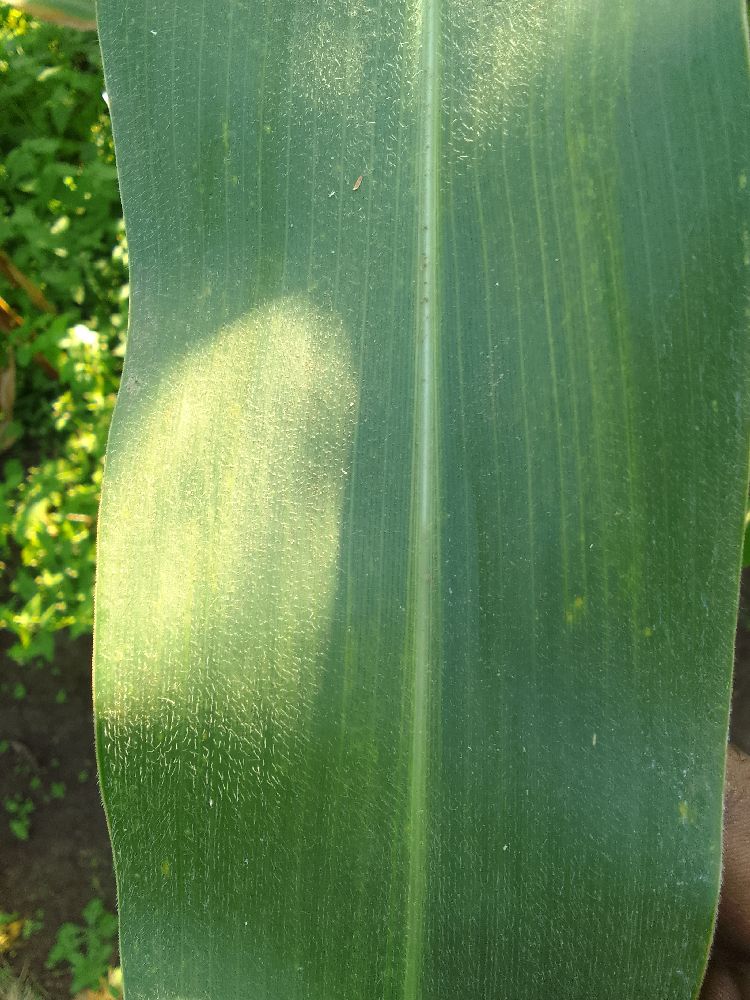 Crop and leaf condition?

maize, healthy
